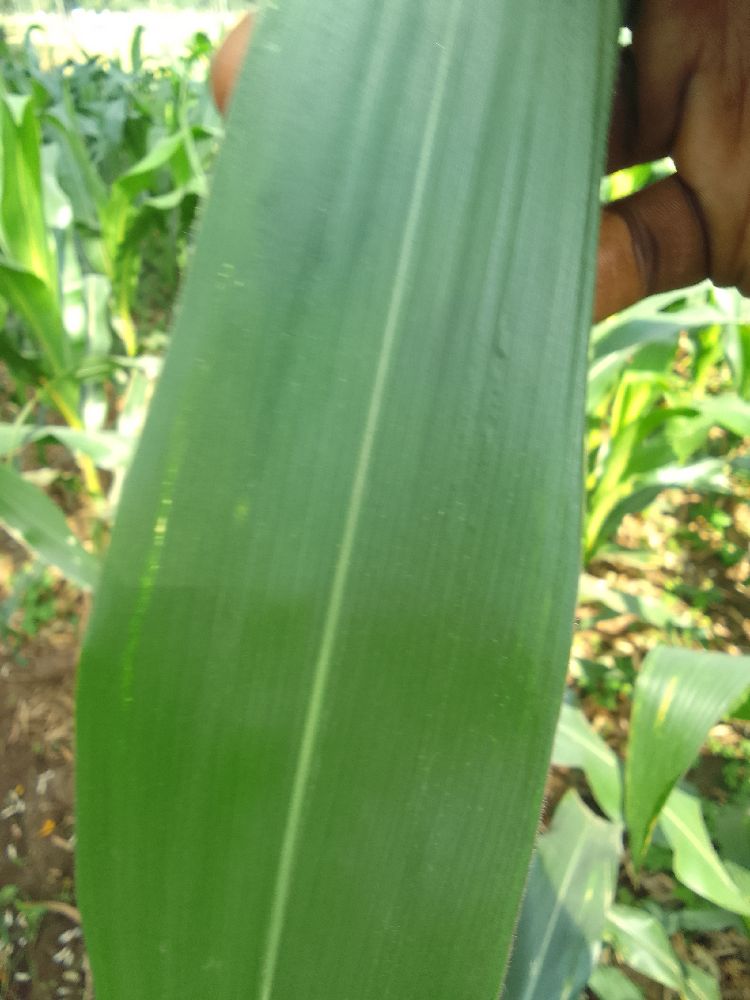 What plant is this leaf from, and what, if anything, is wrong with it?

maize, healthy
